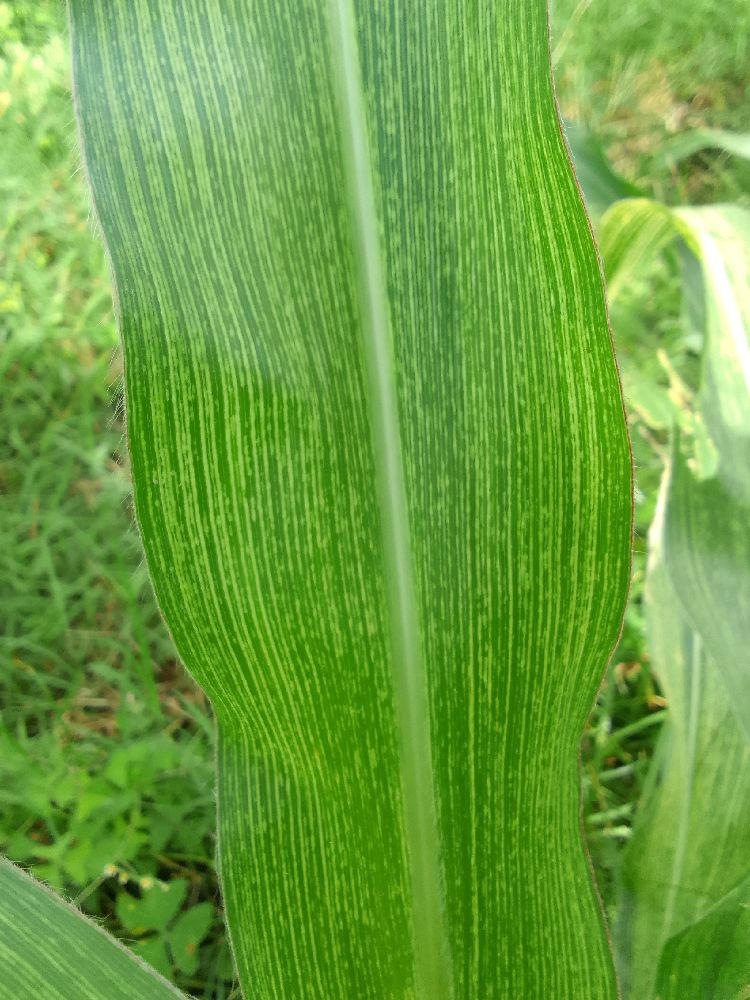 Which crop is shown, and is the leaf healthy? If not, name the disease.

maize, maize streak virus
